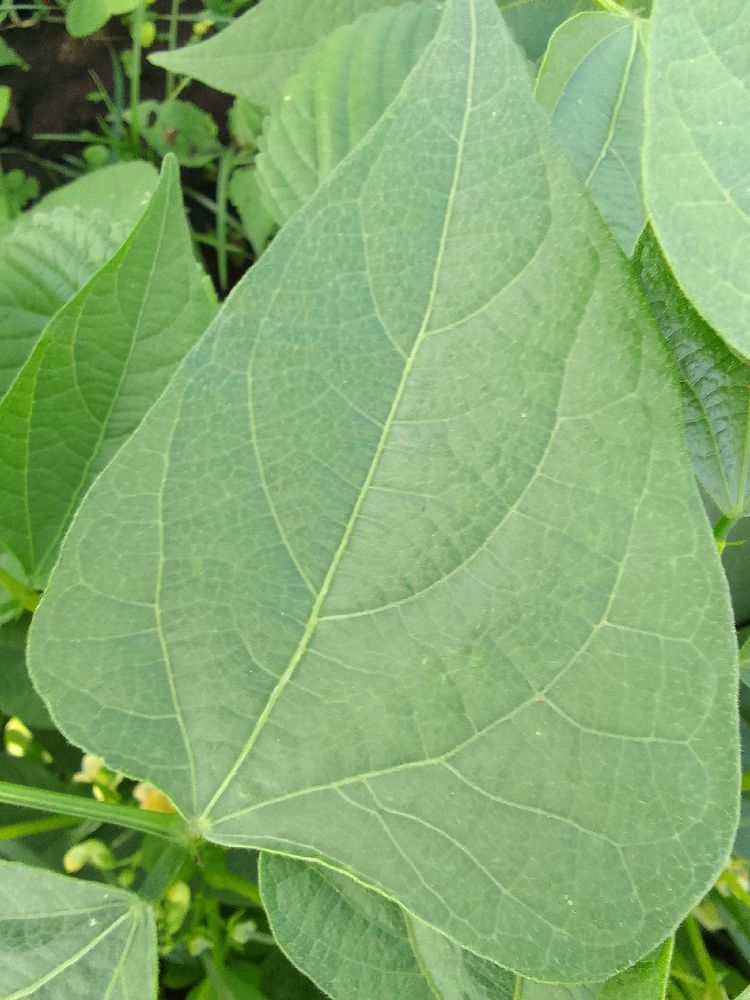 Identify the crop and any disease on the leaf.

common bean, healthy
